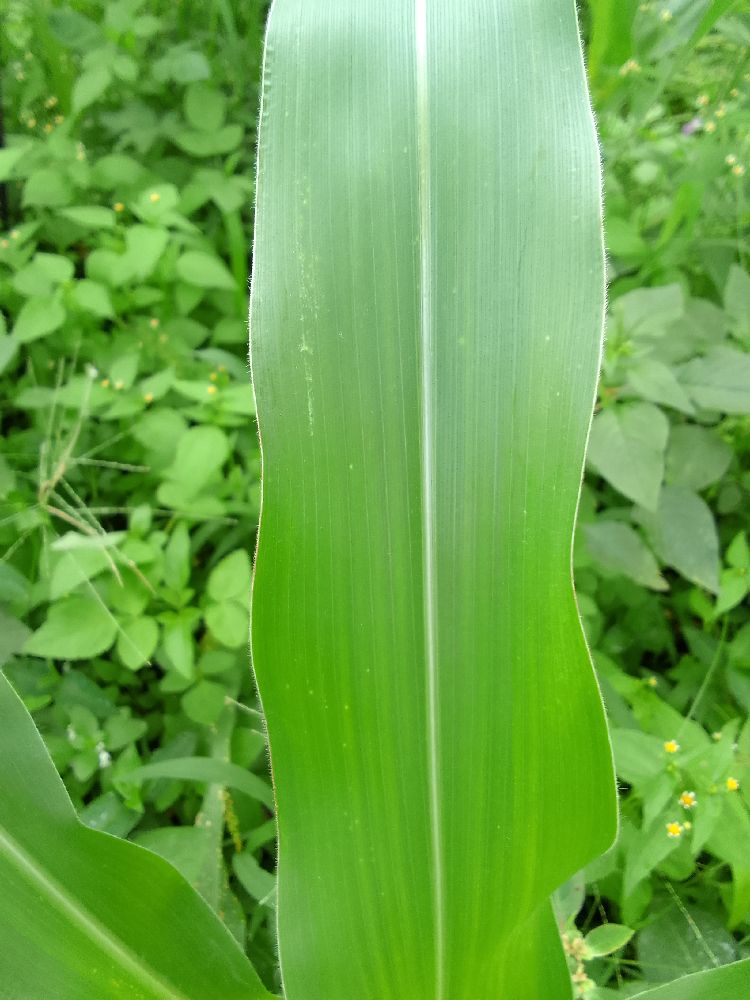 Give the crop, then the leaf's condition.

maize, healthy
